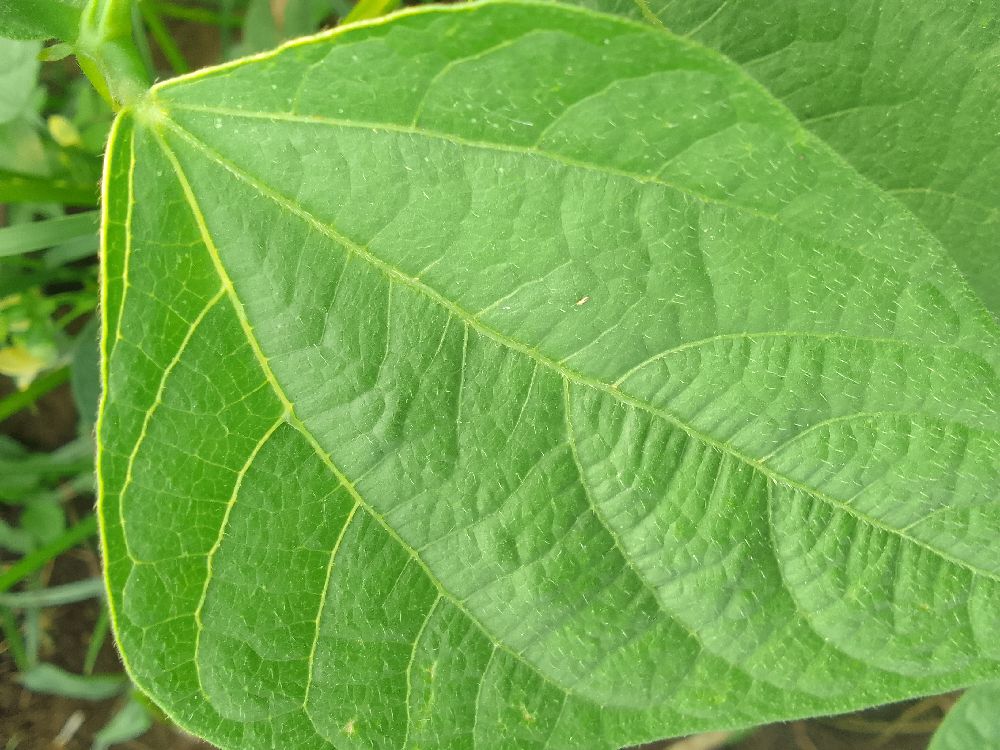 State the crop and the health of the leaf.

common bean, healthy
